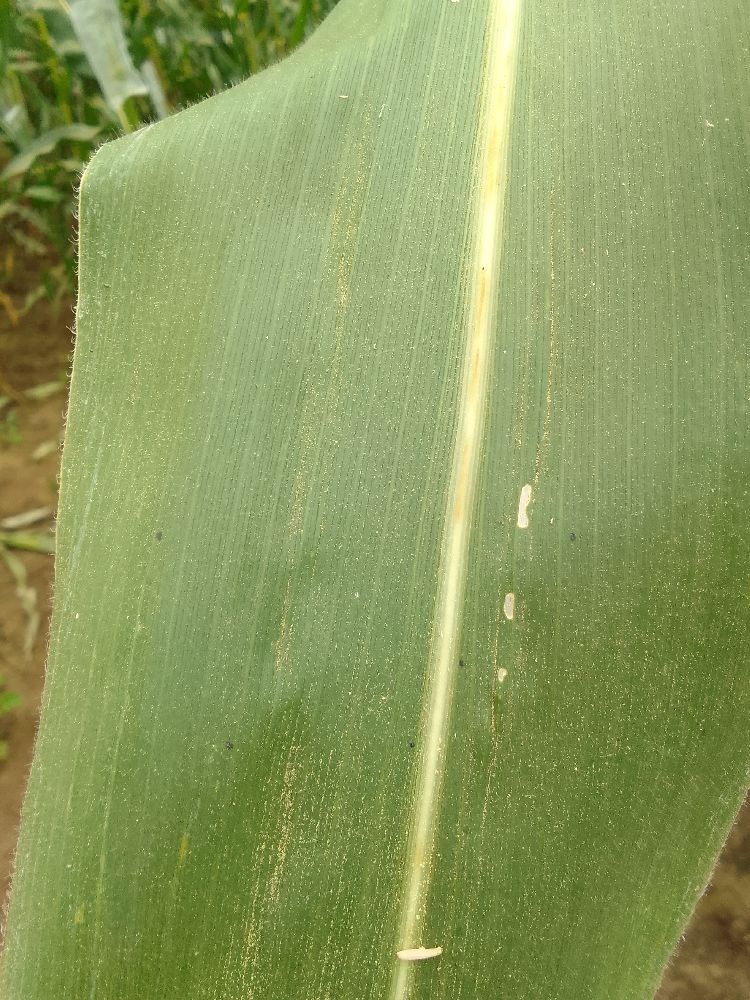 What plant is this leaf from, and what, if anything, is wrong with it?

maize, healthy
